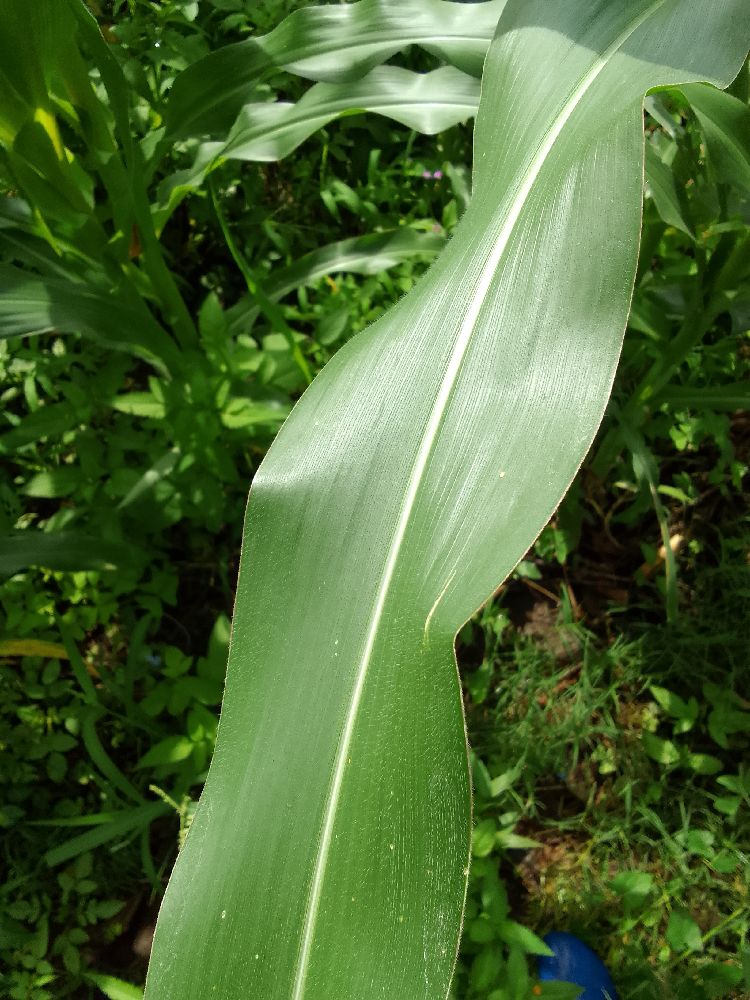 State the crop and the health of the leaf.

maize, healthy
